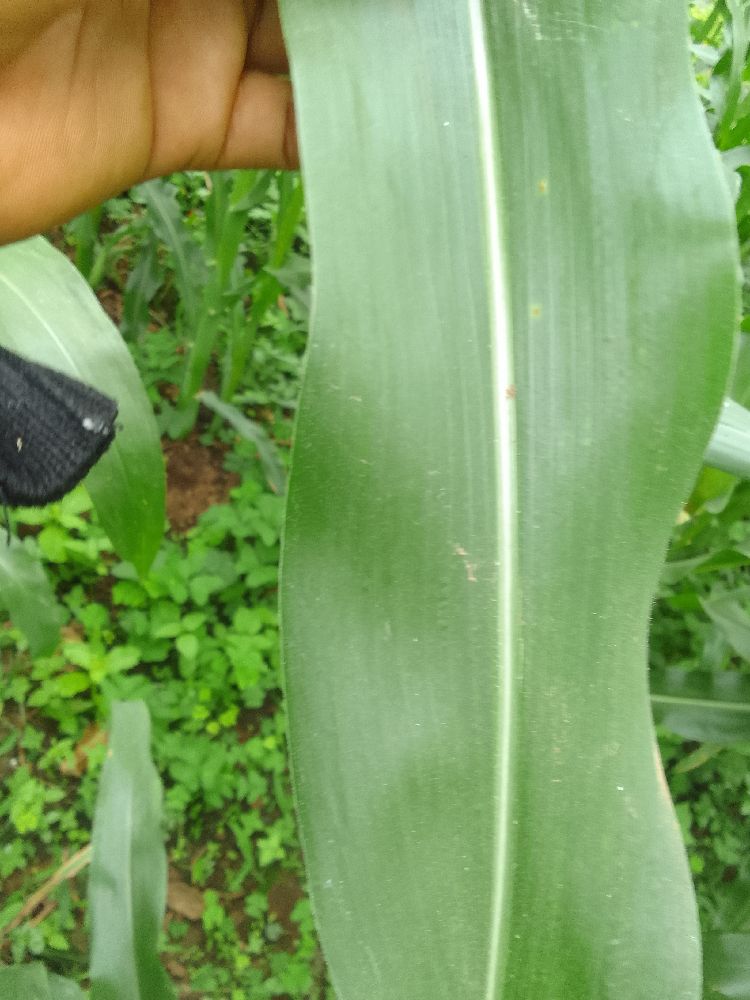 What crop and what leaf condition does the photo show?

maize, healthy
